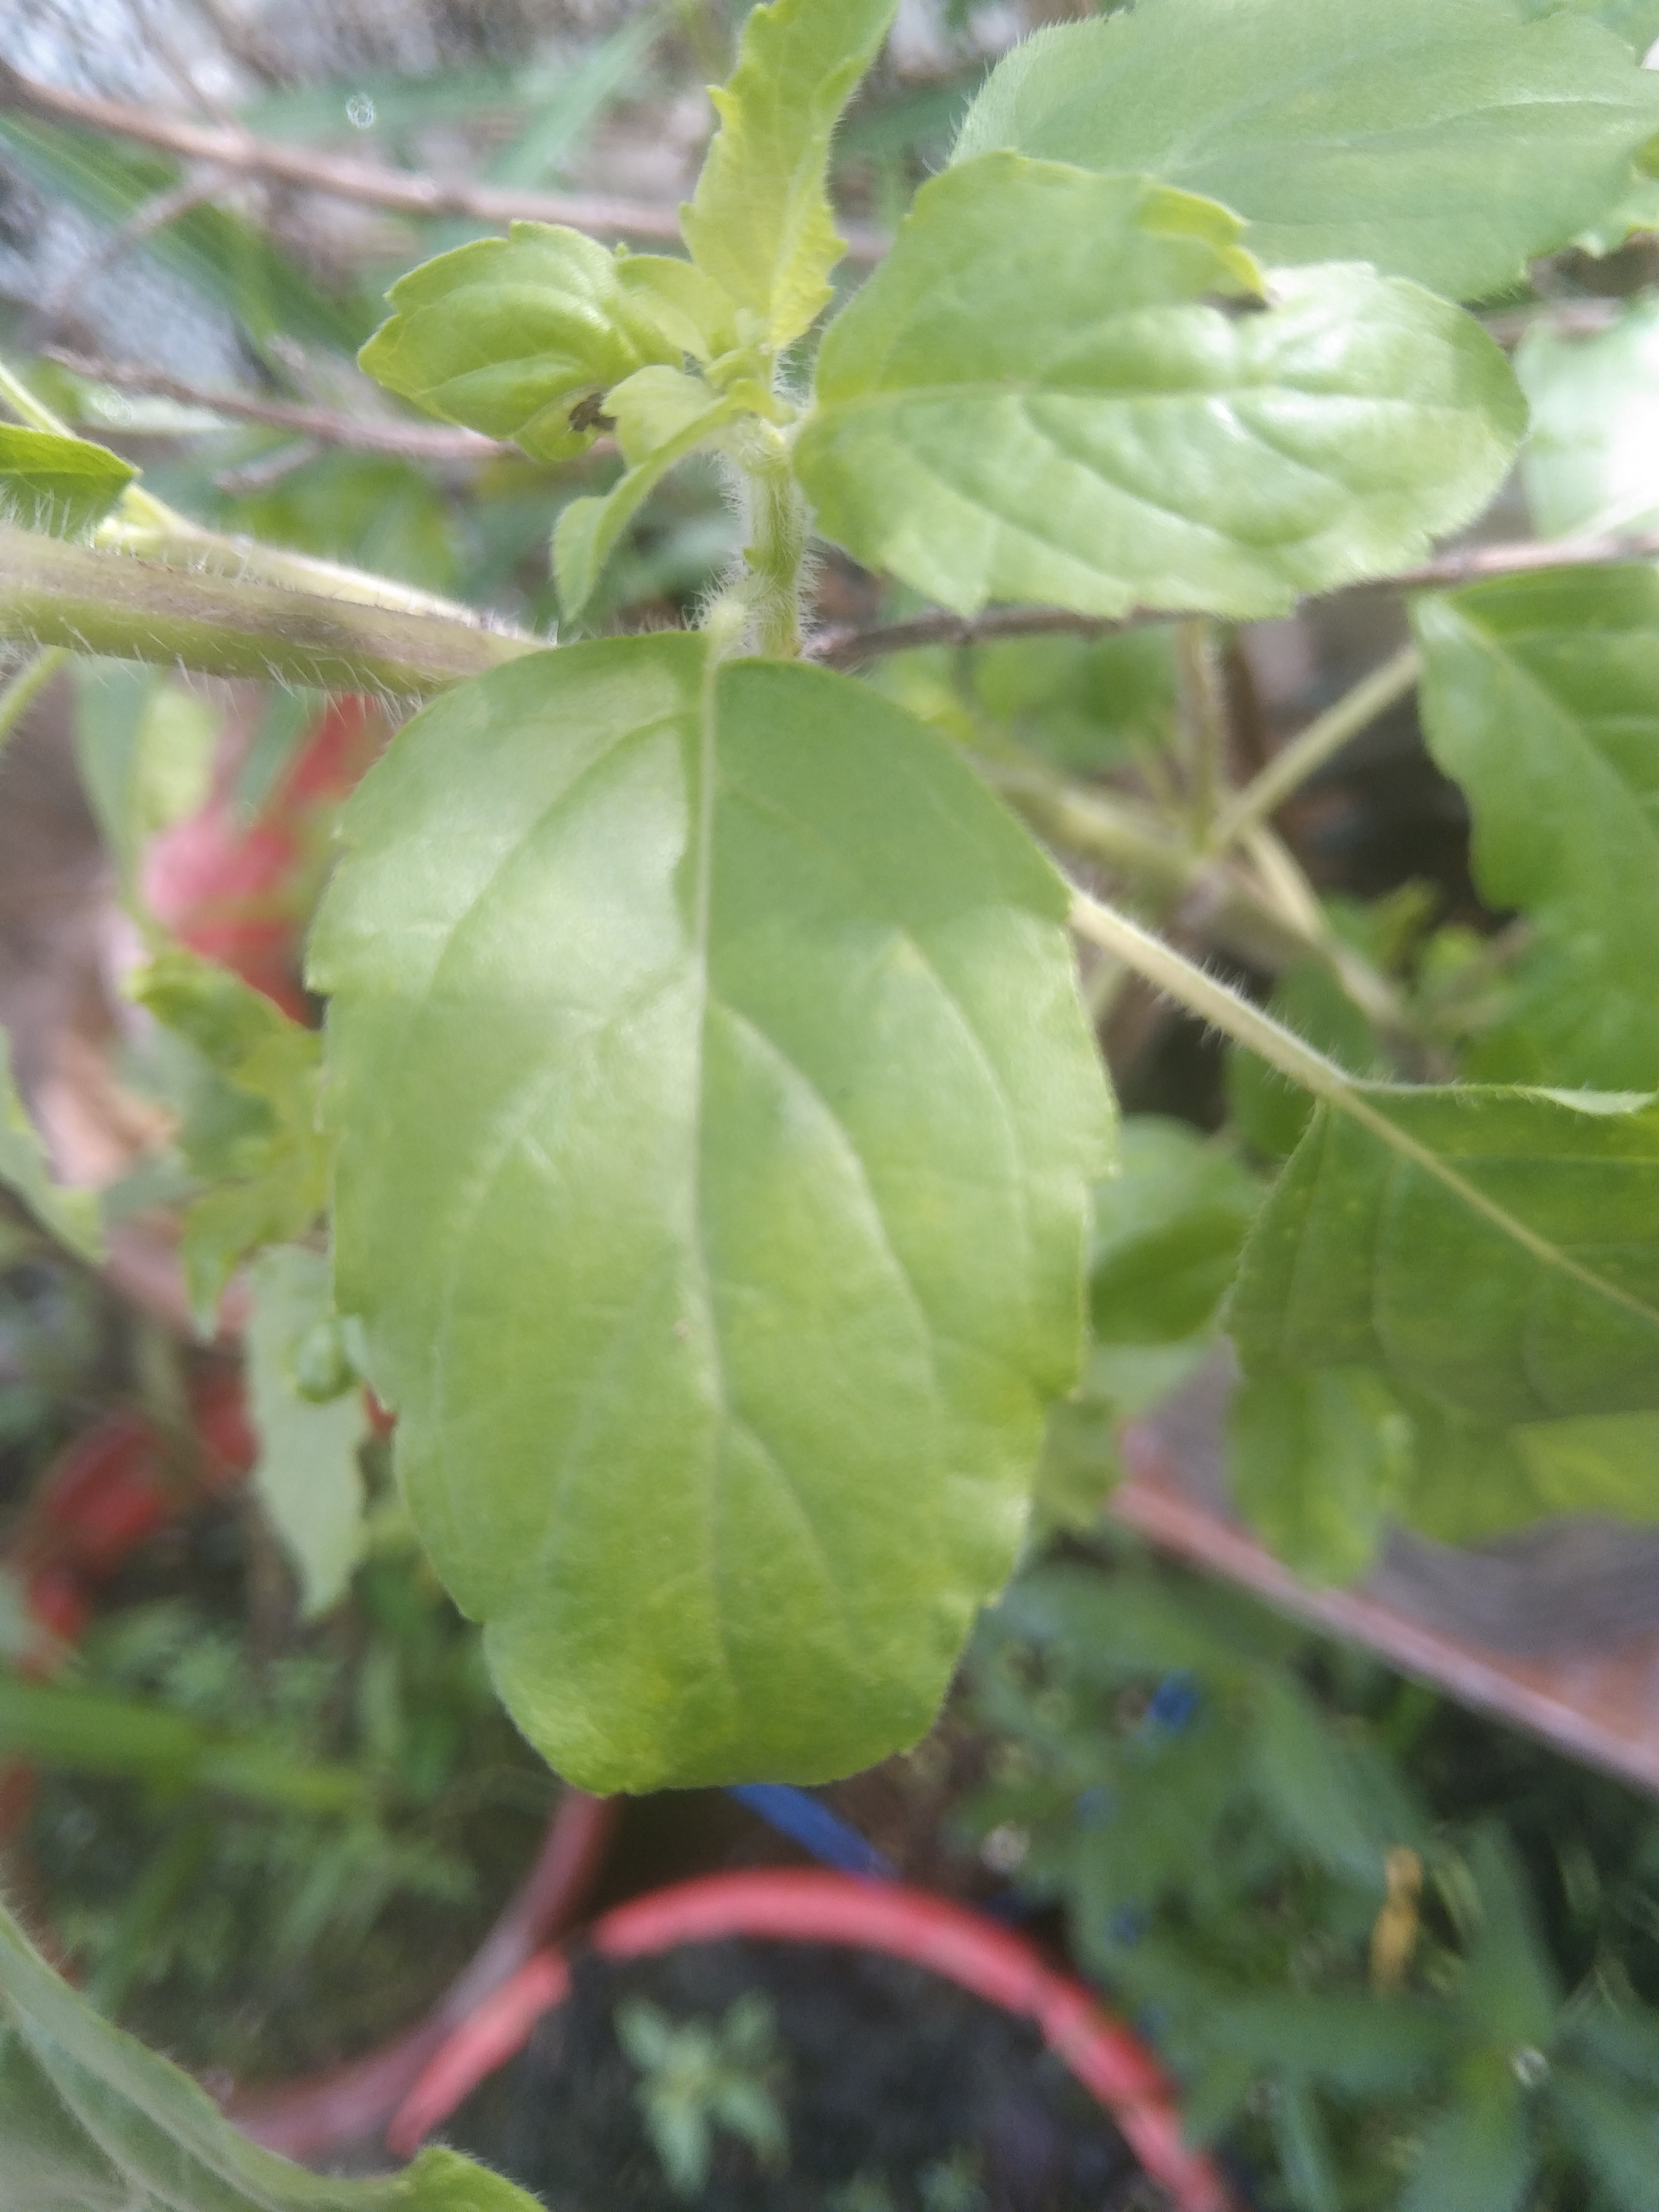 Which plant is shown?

tulshi
